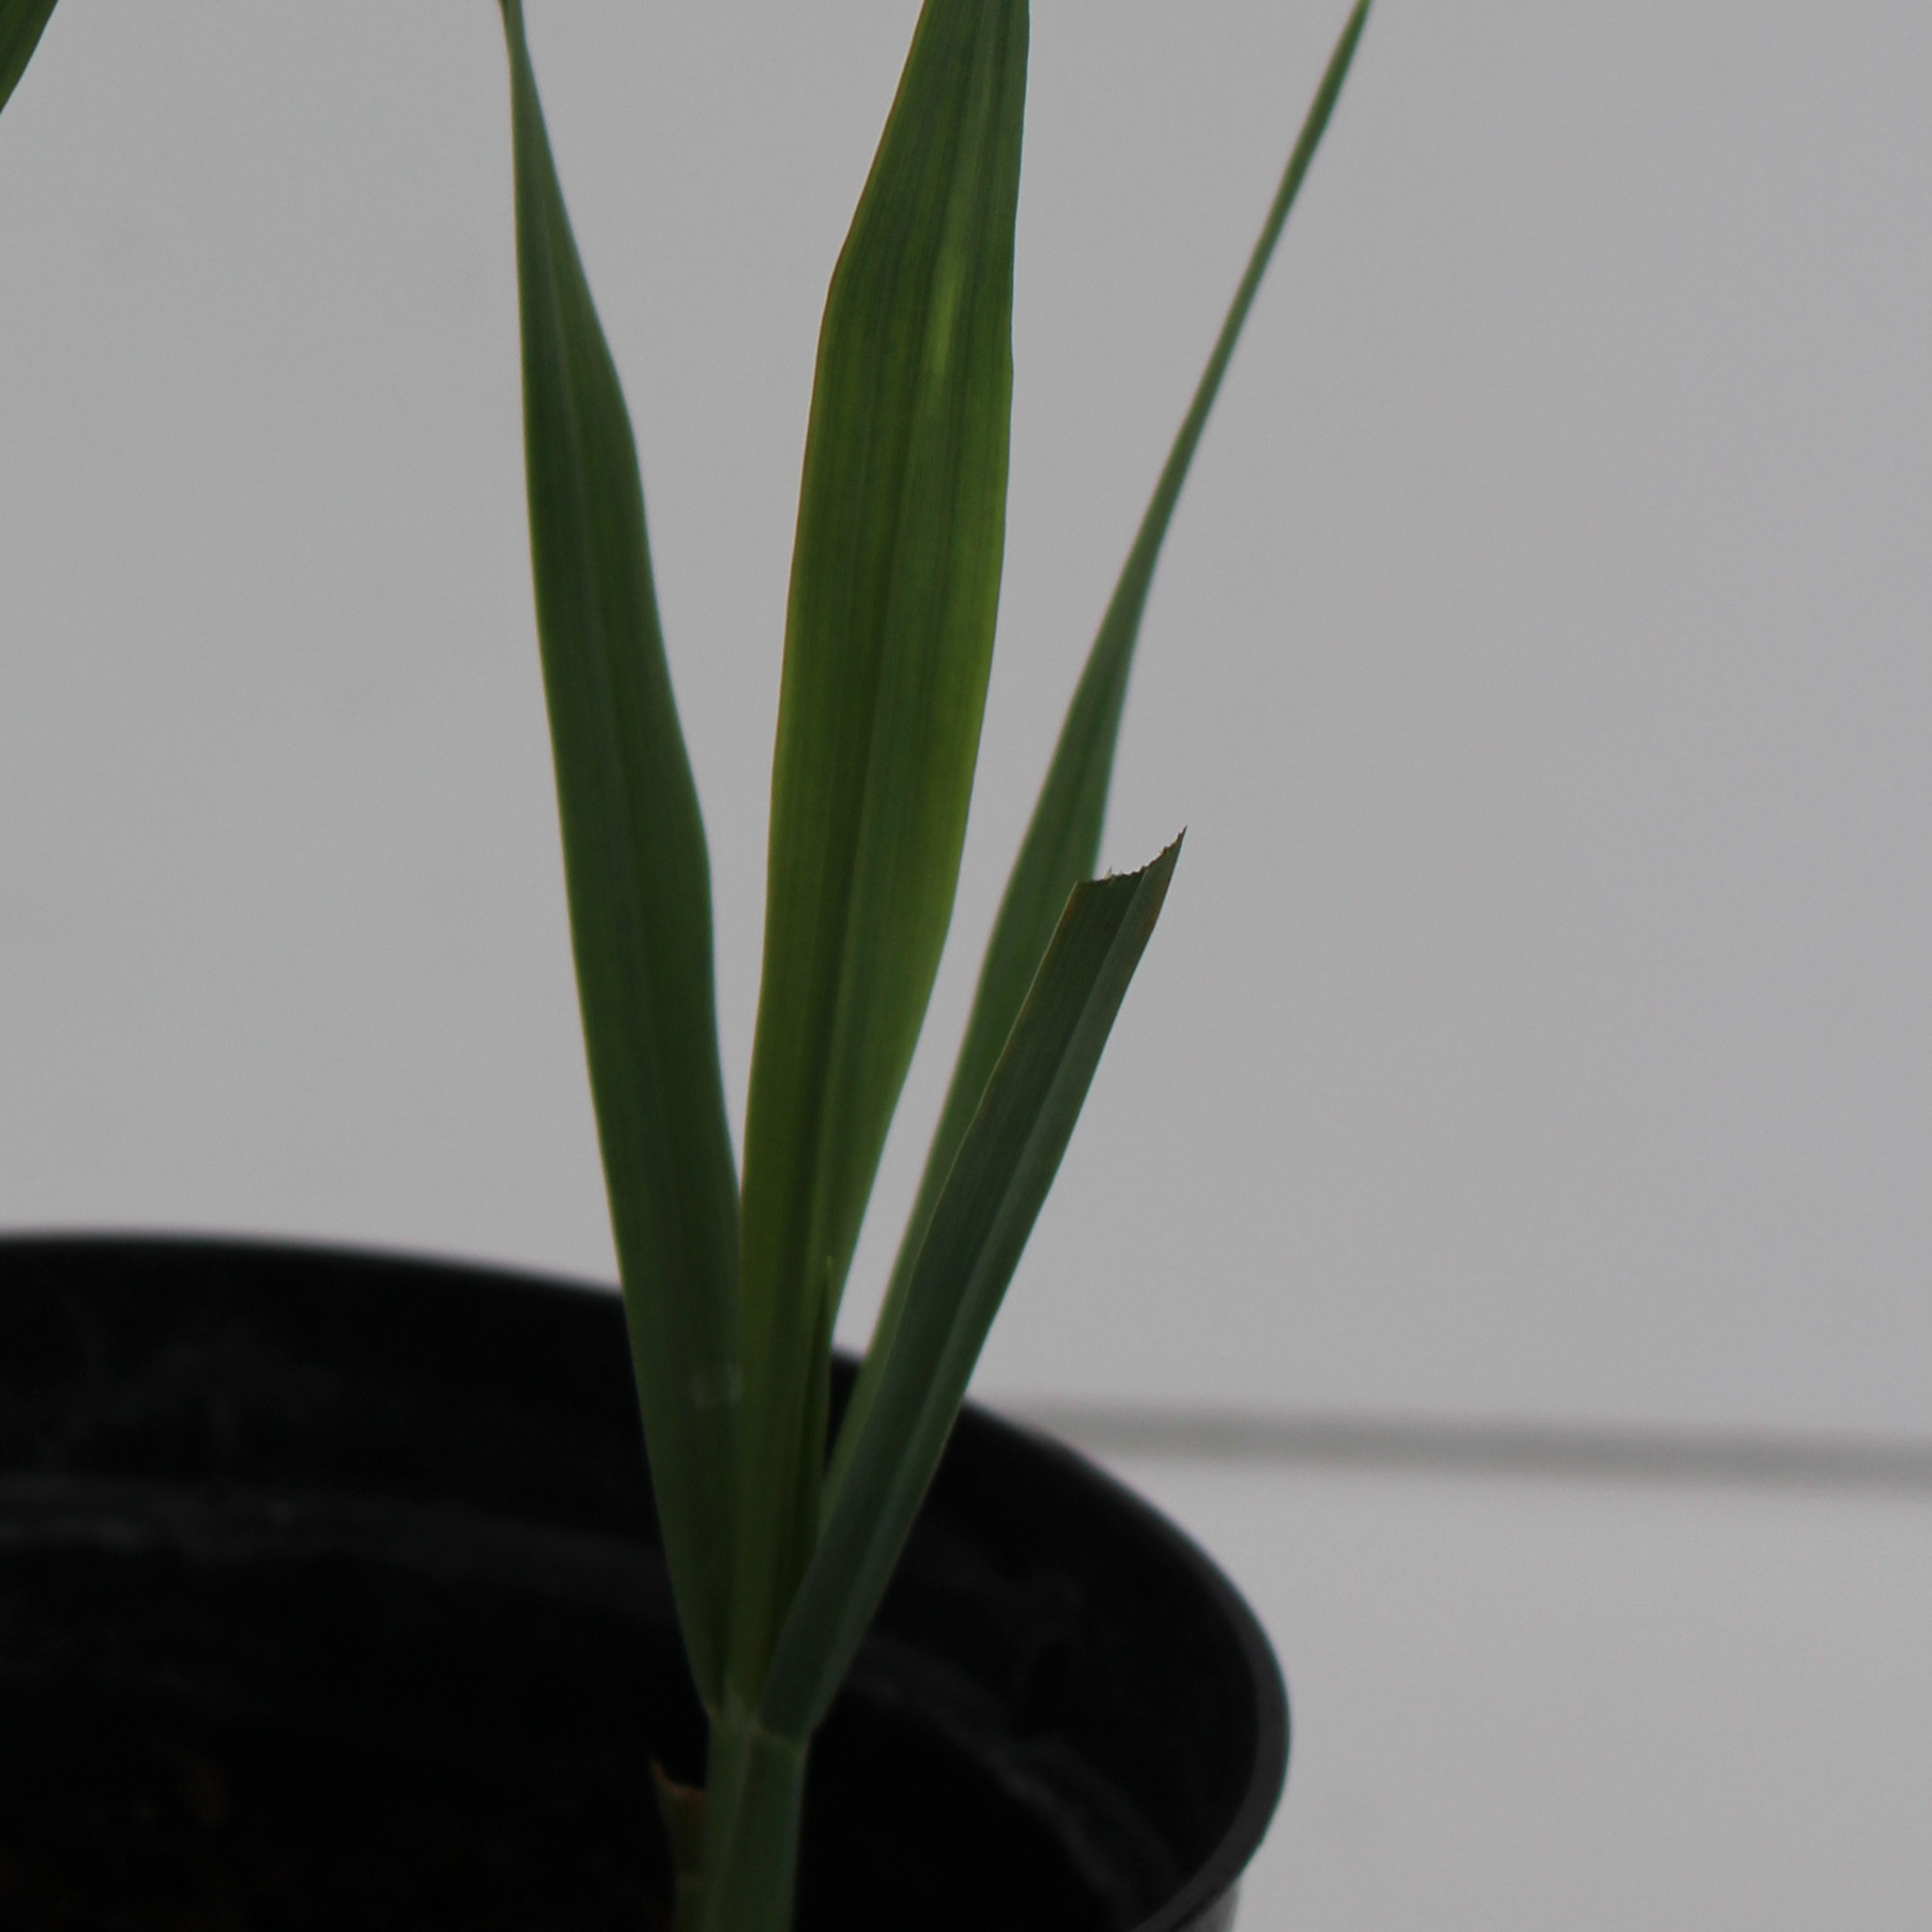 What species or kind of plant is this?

Avena sterilis
